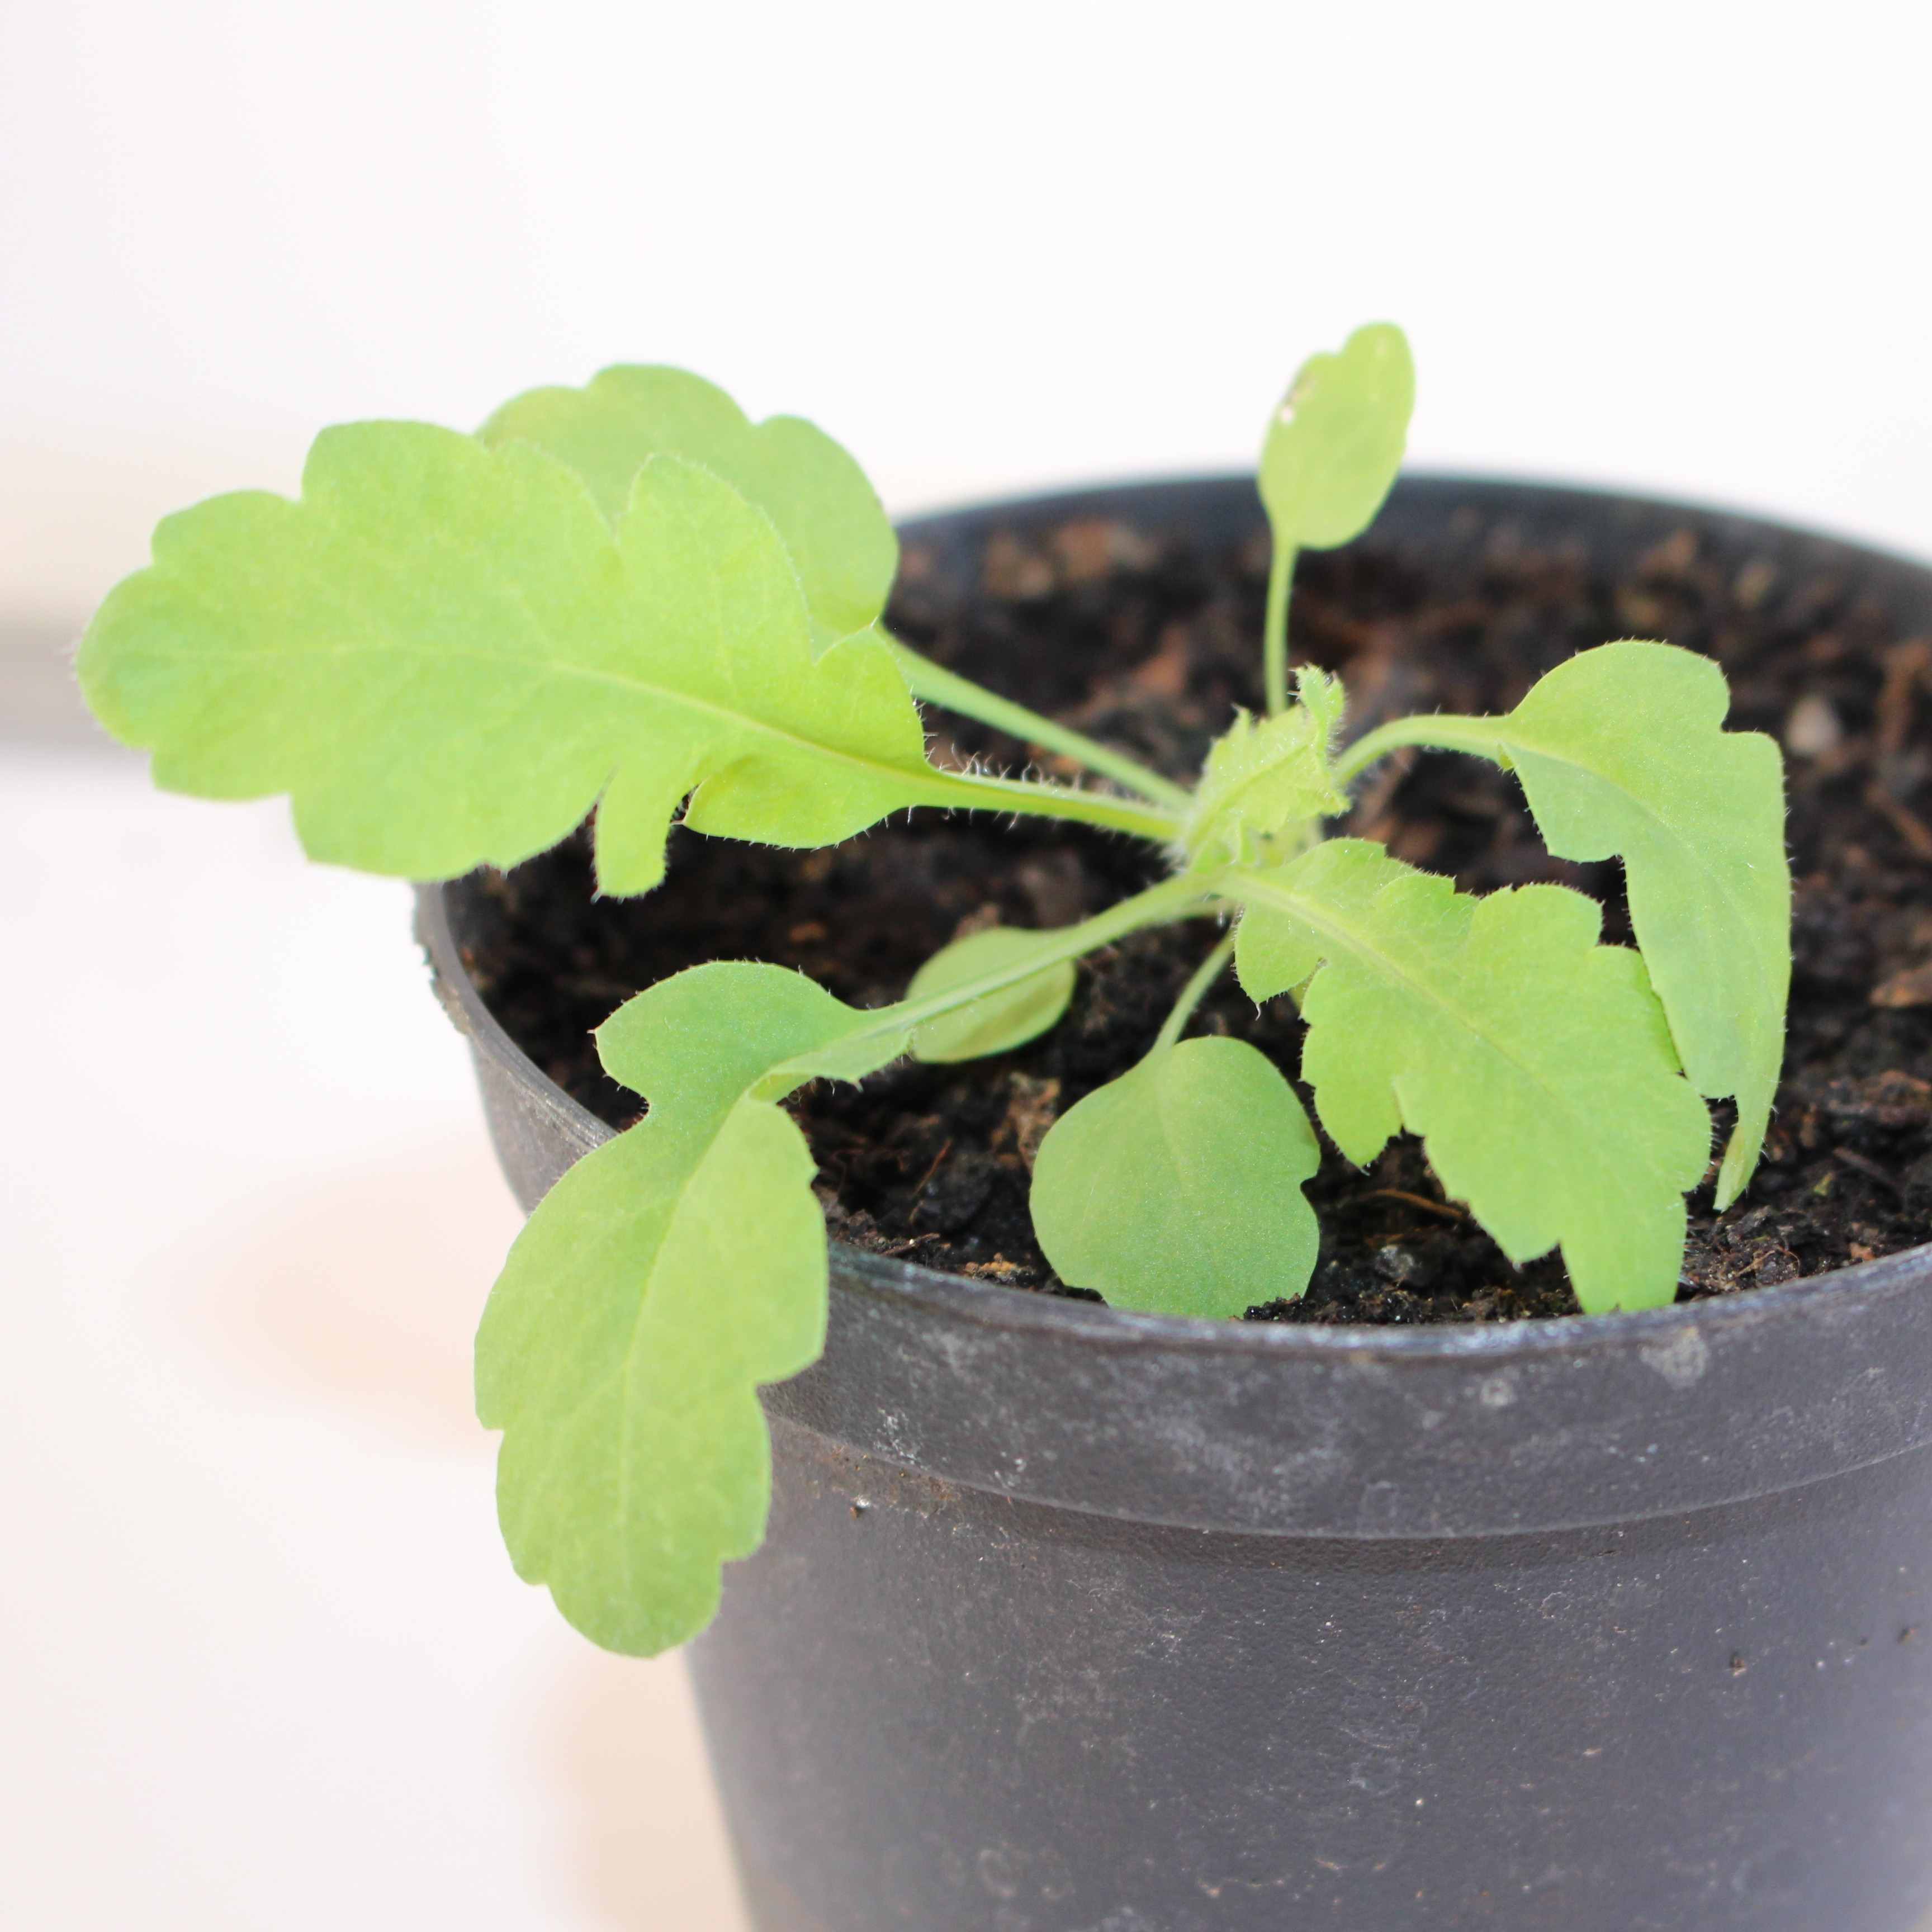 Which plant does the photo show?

Papaver rhoeas
